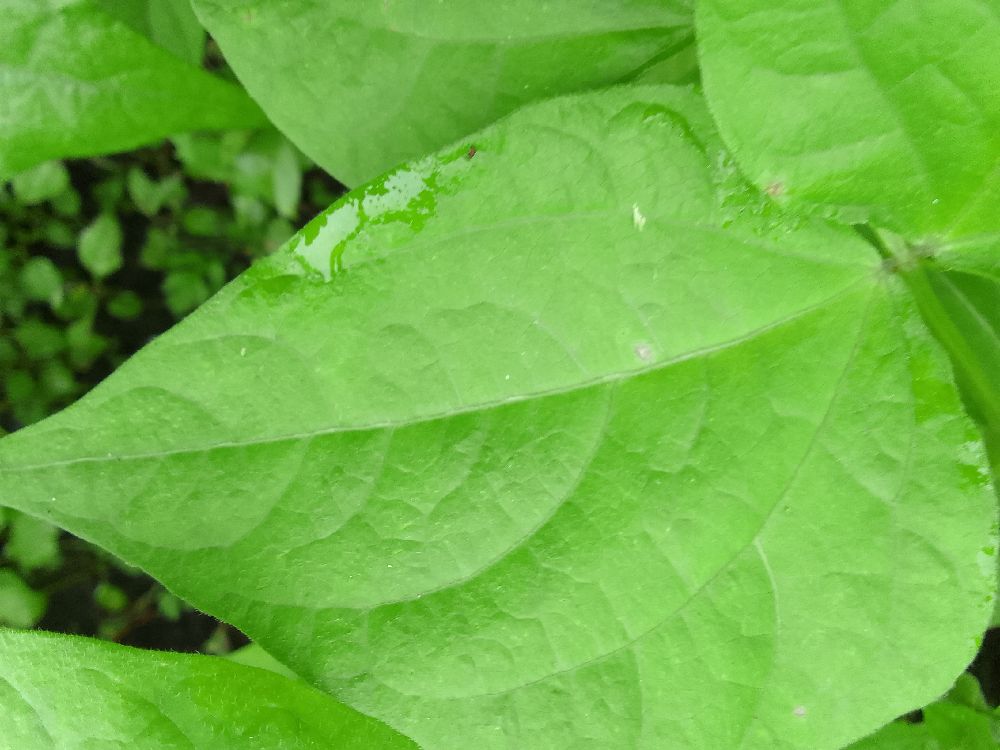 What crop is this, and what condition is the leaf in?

common bean, healthy
